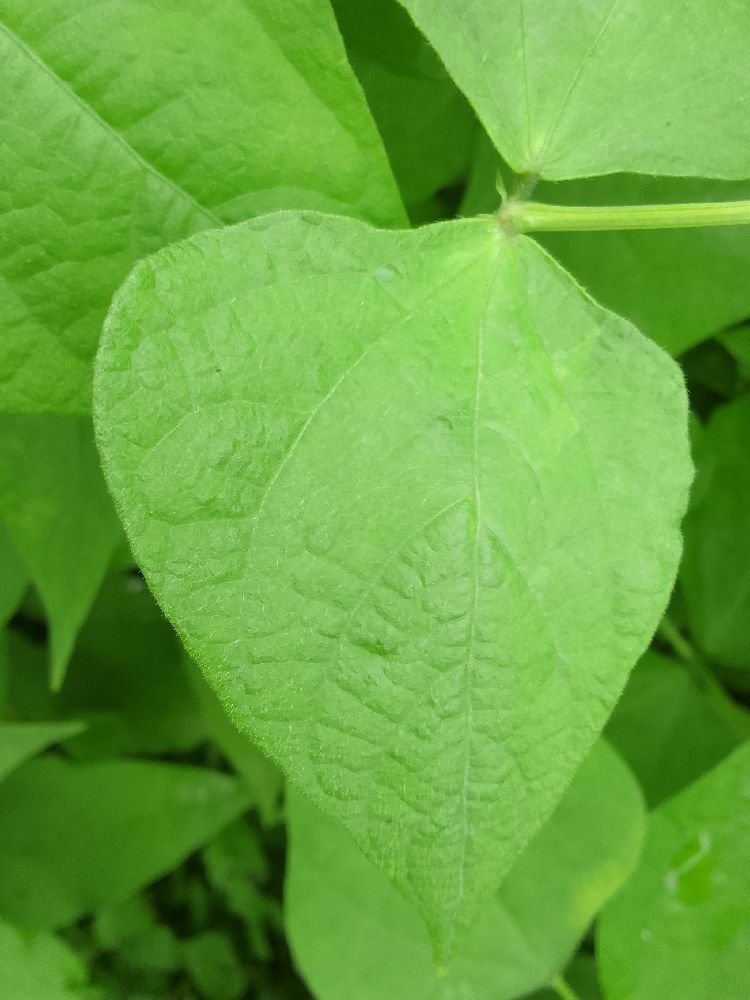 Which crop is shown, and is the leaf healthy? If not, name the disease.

common bean, healthy
